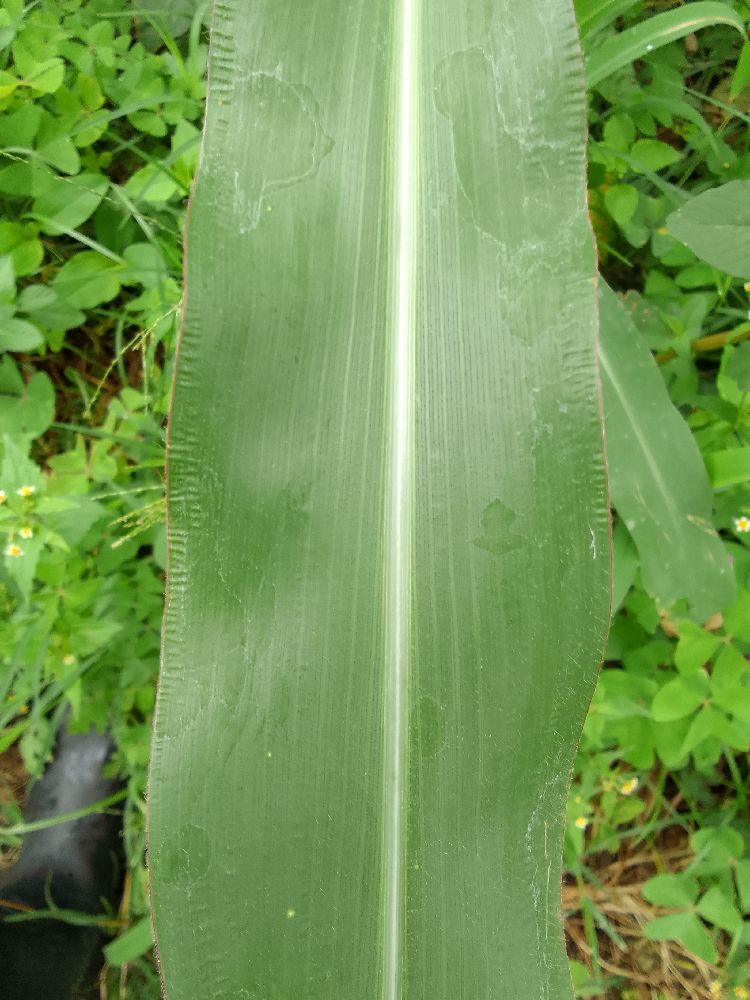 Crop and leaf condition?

maize, healthy
